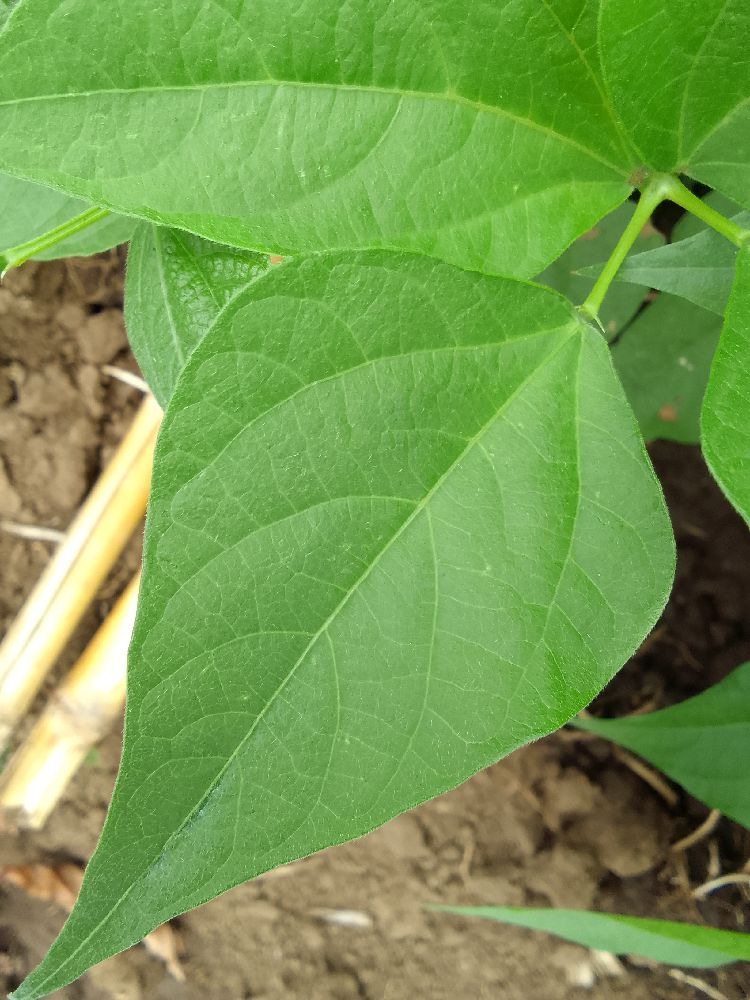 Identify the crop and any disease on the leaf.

common bean, healthy
